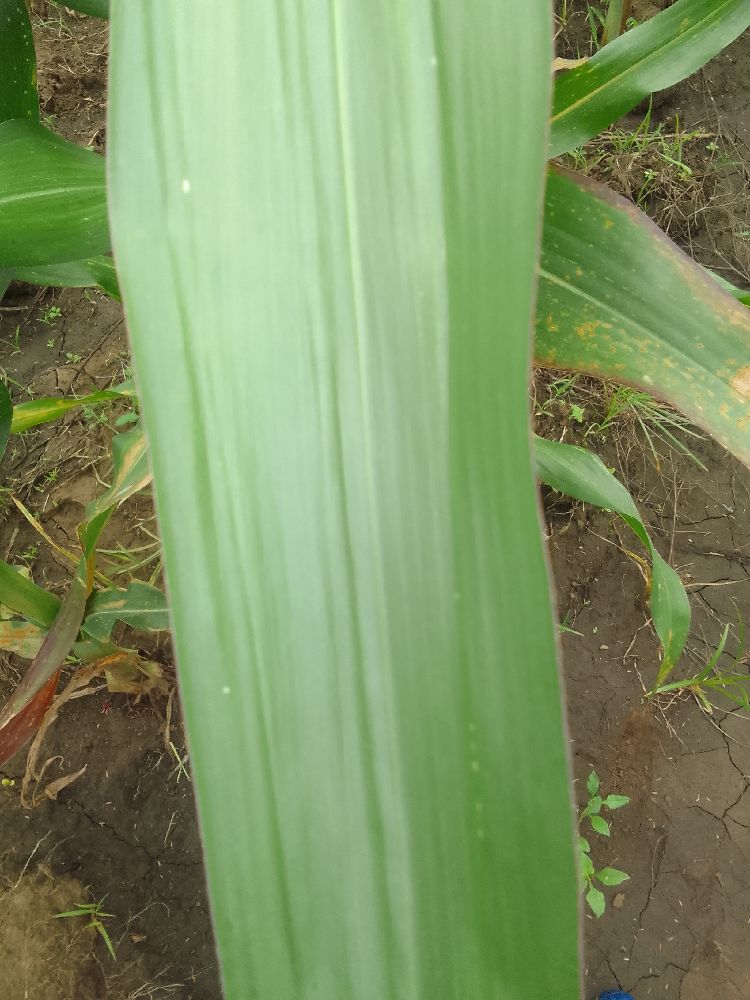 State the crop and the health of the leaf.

maize, healthy
